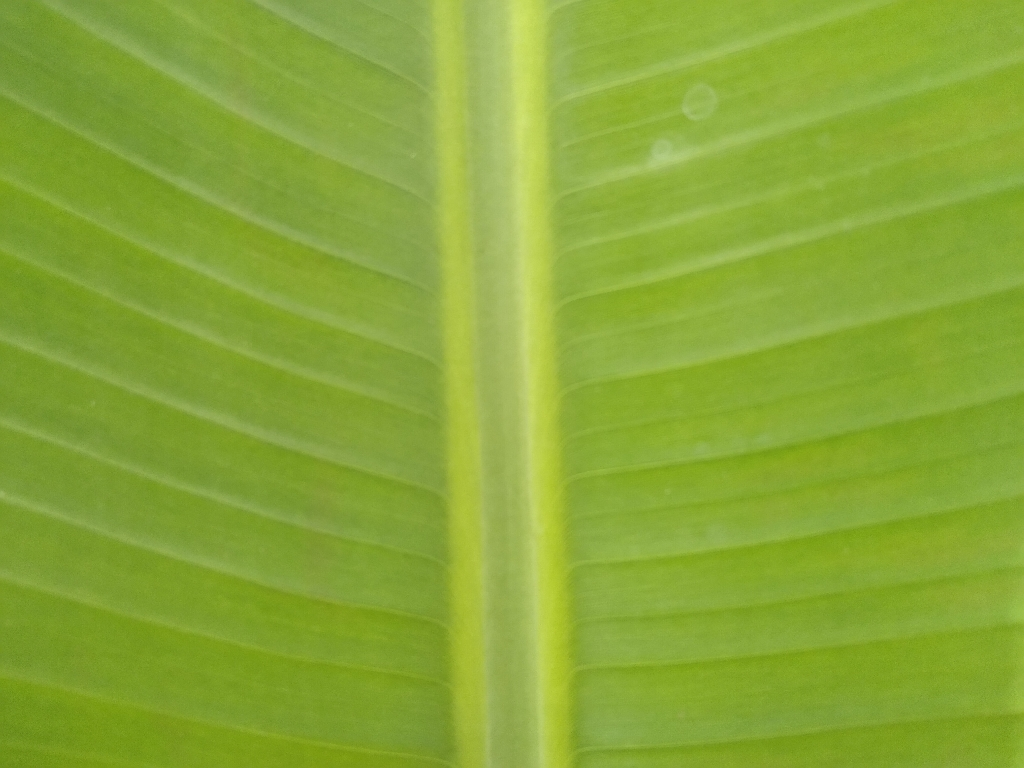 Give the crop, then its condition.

banana, healthy
